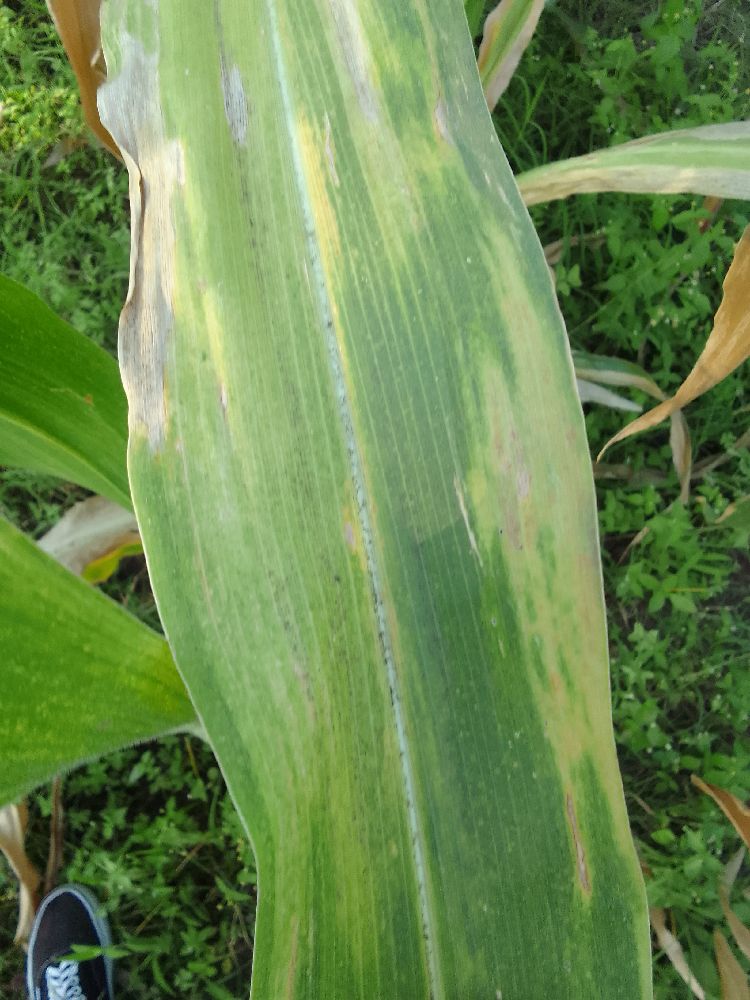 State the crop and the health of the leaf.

maize, maize lethal necrosis
